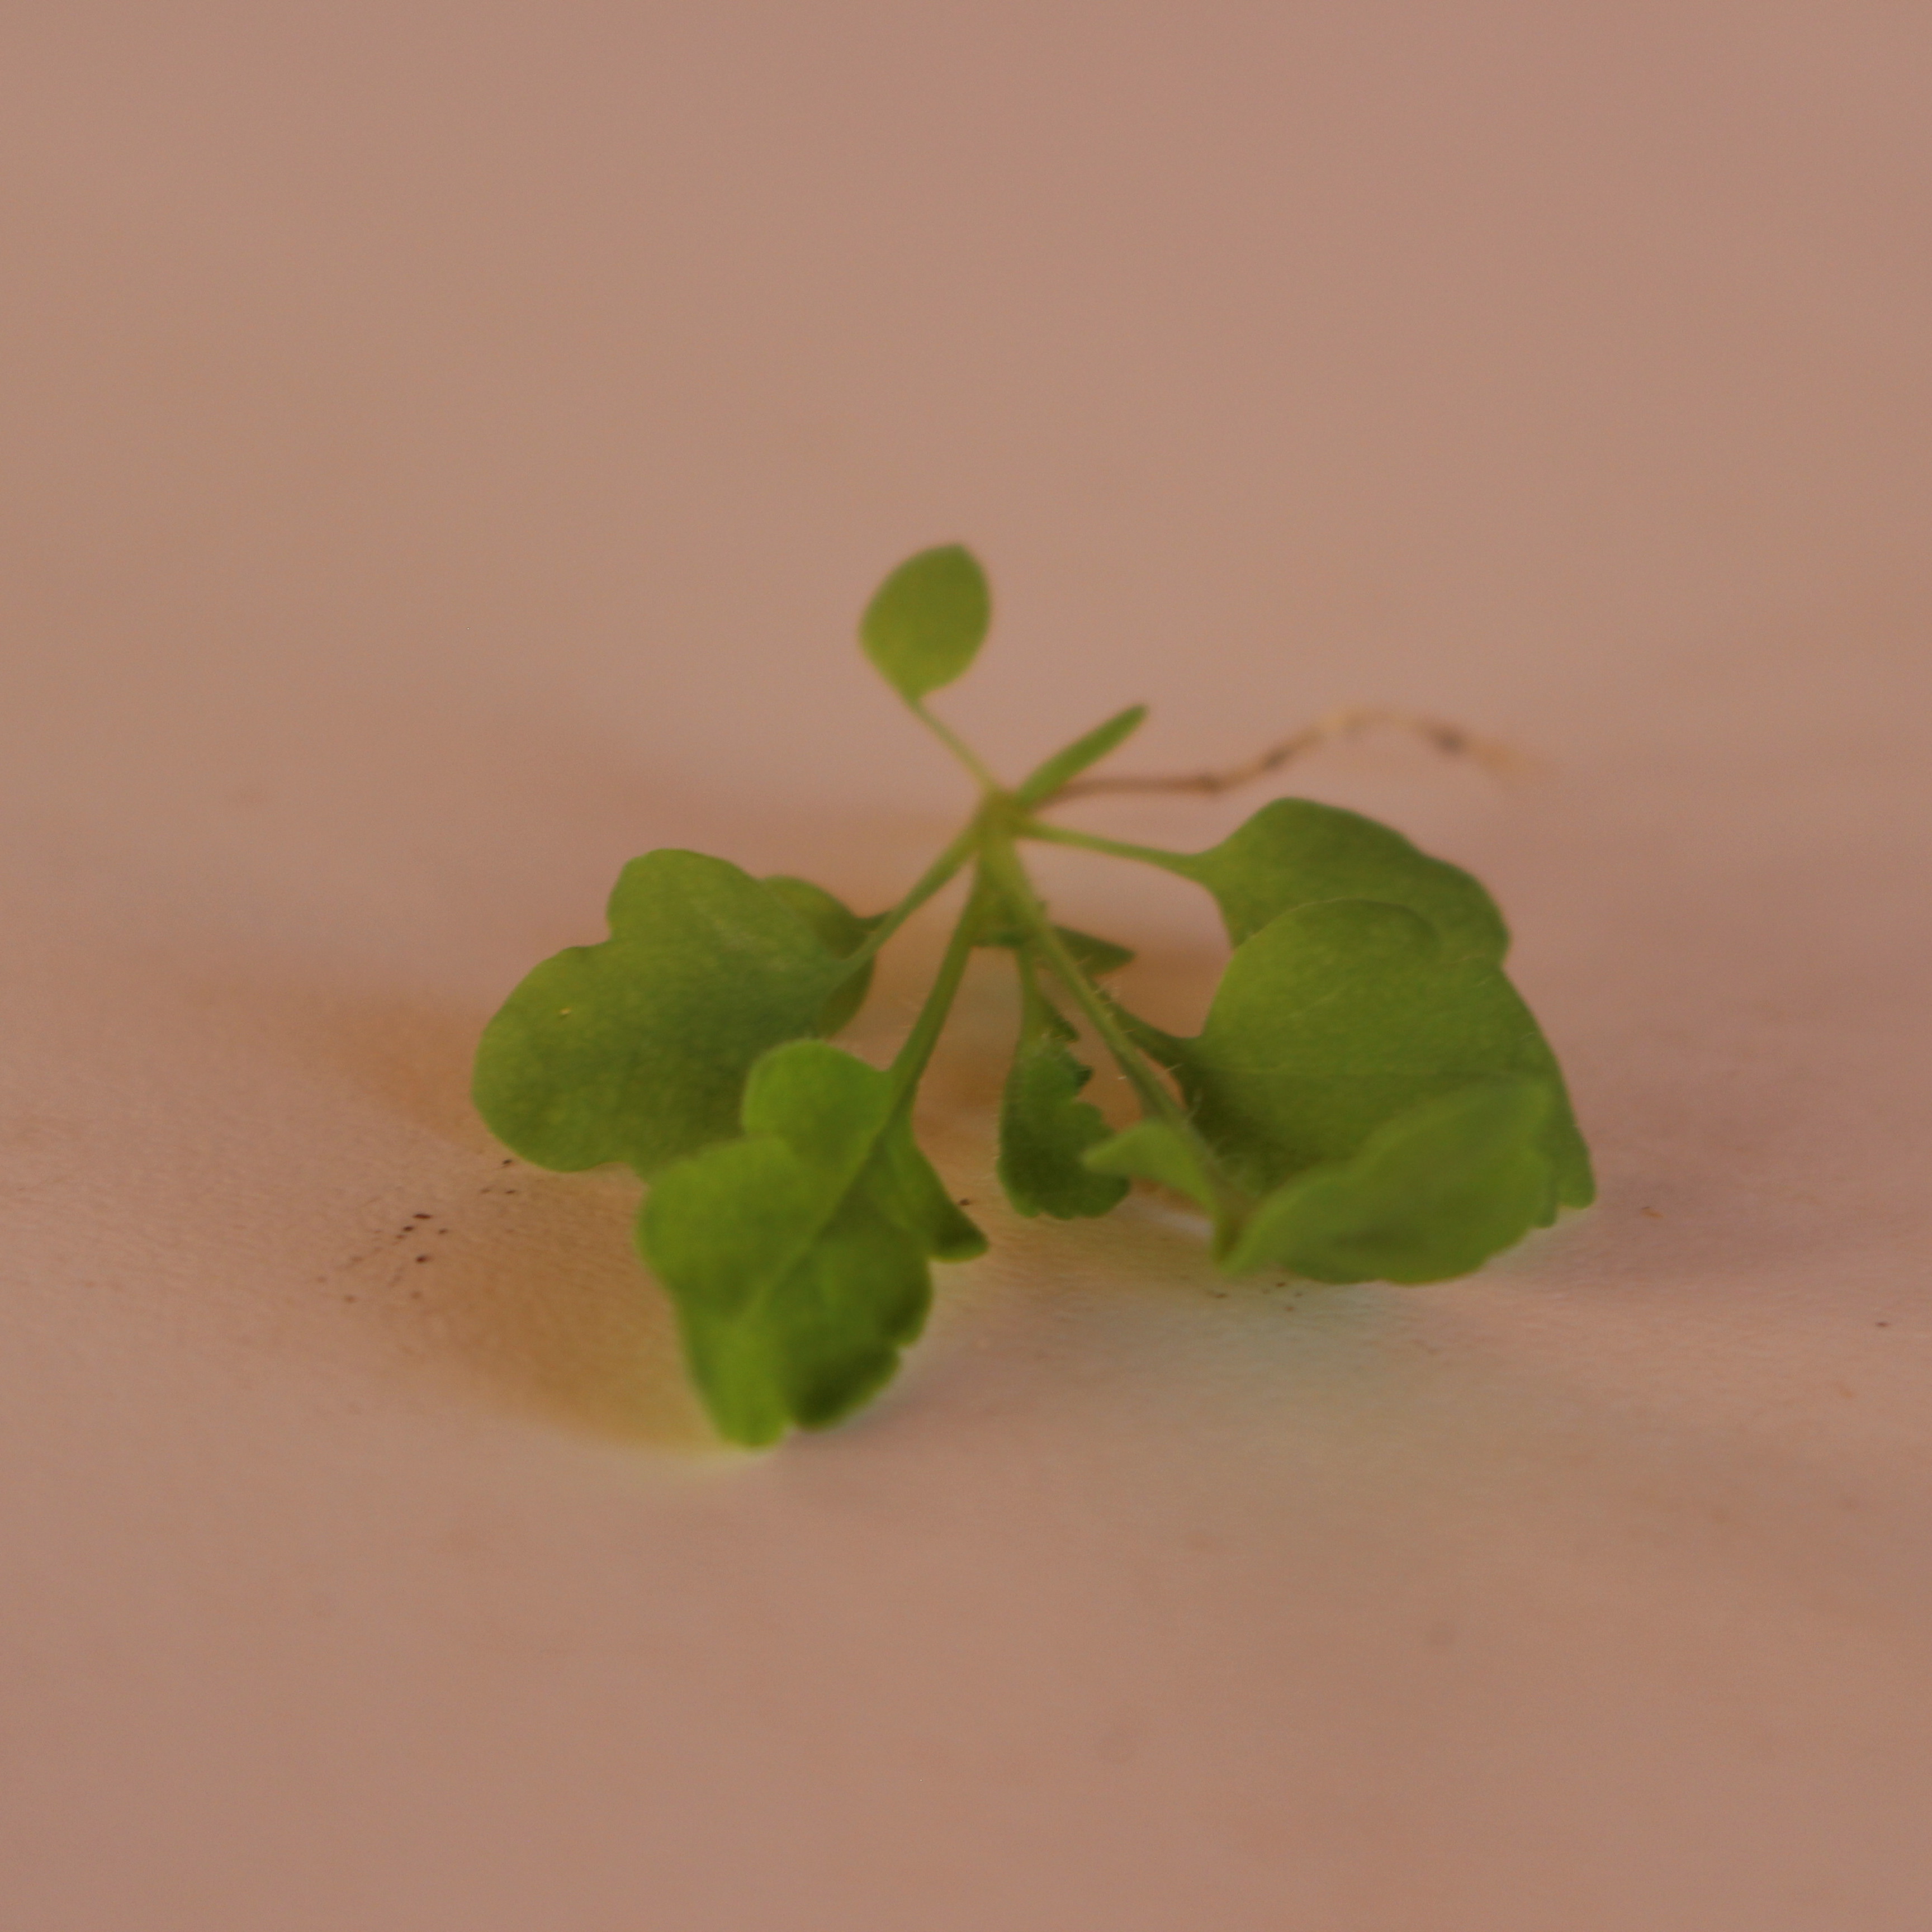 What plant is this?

Papaver rhoeas
